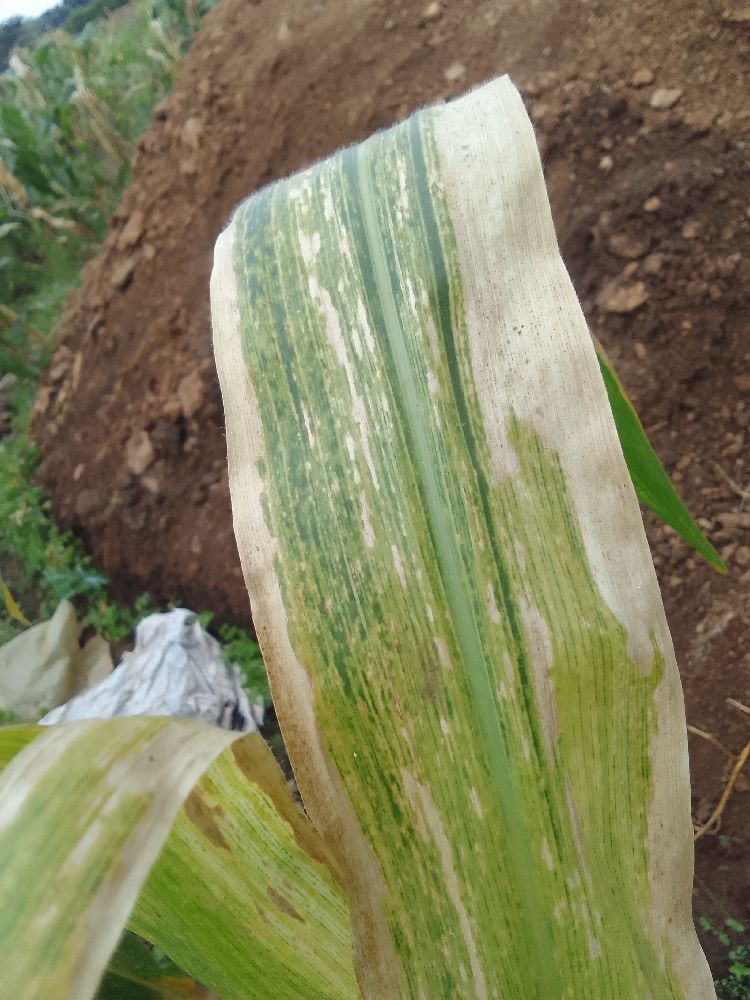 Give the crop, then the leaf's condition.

maize, maize lethal necrosis
